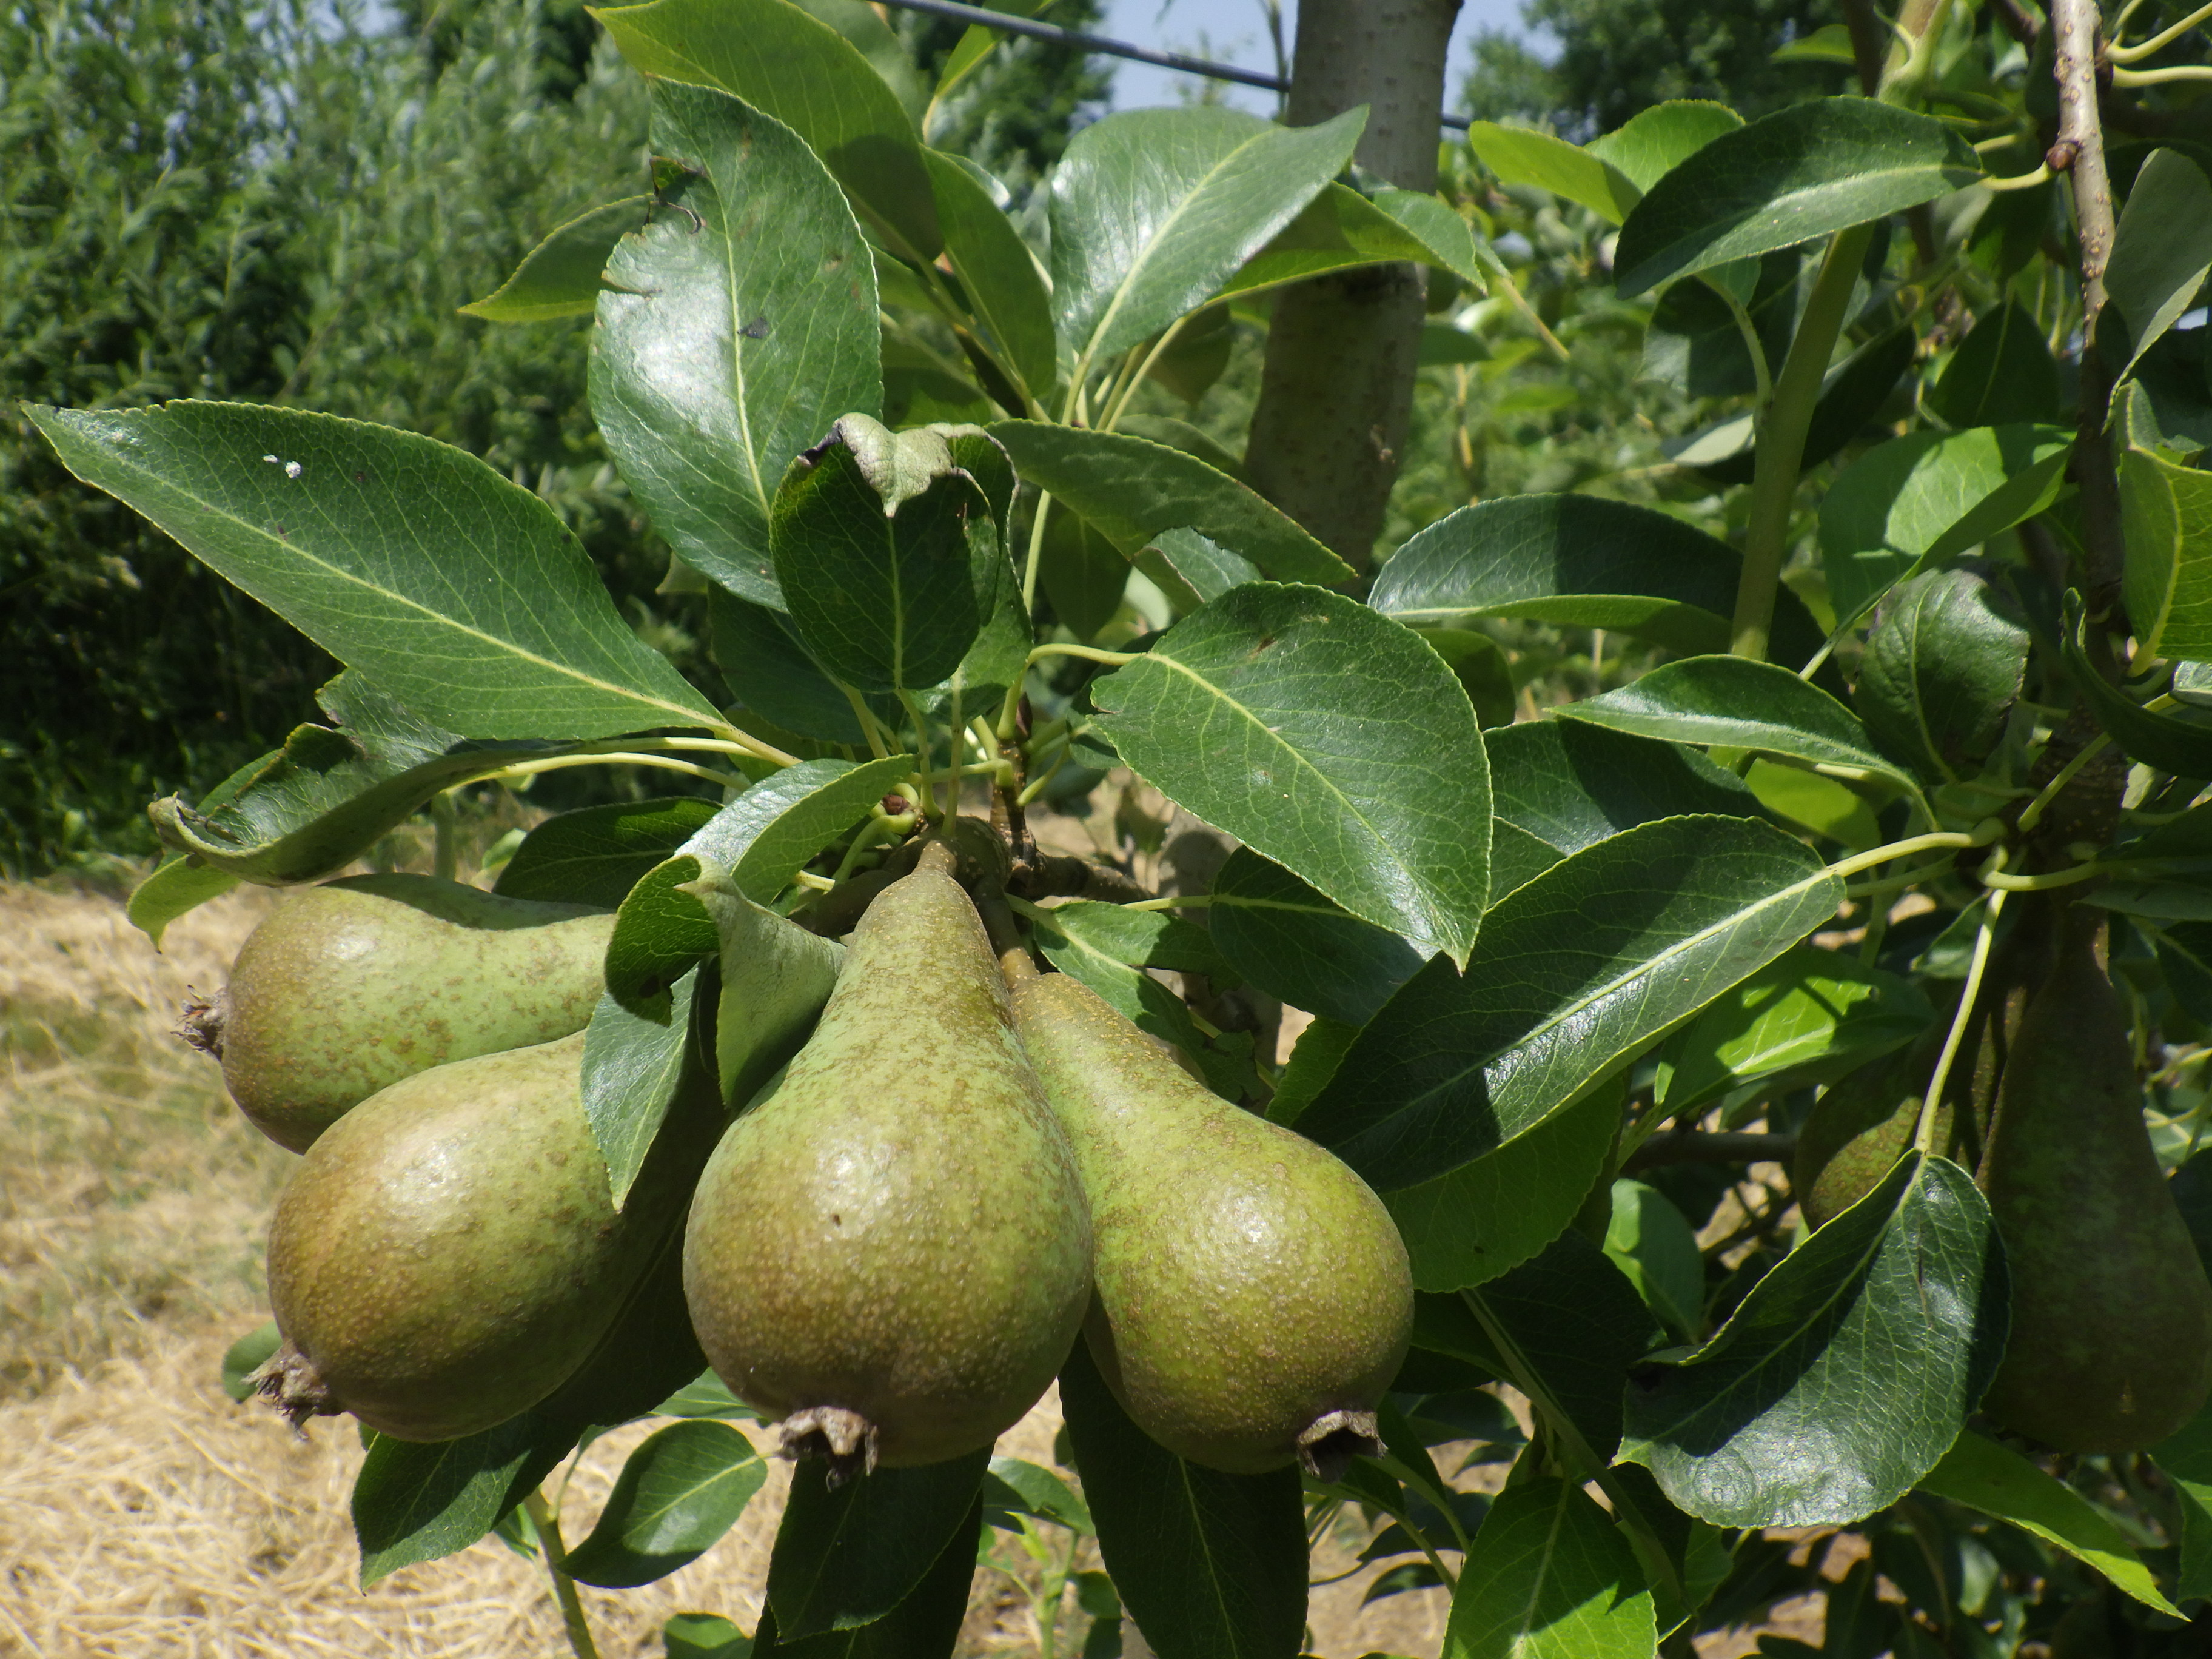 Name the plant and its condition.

pear, mechanical damage
